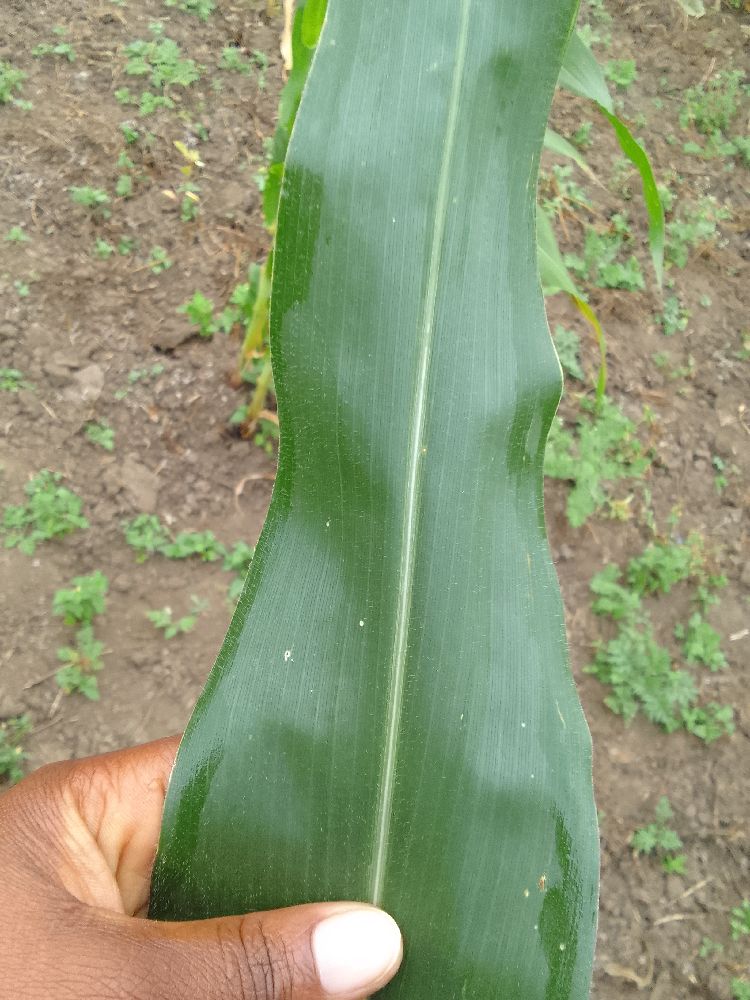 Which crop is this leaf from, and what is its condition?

maize, healthy
